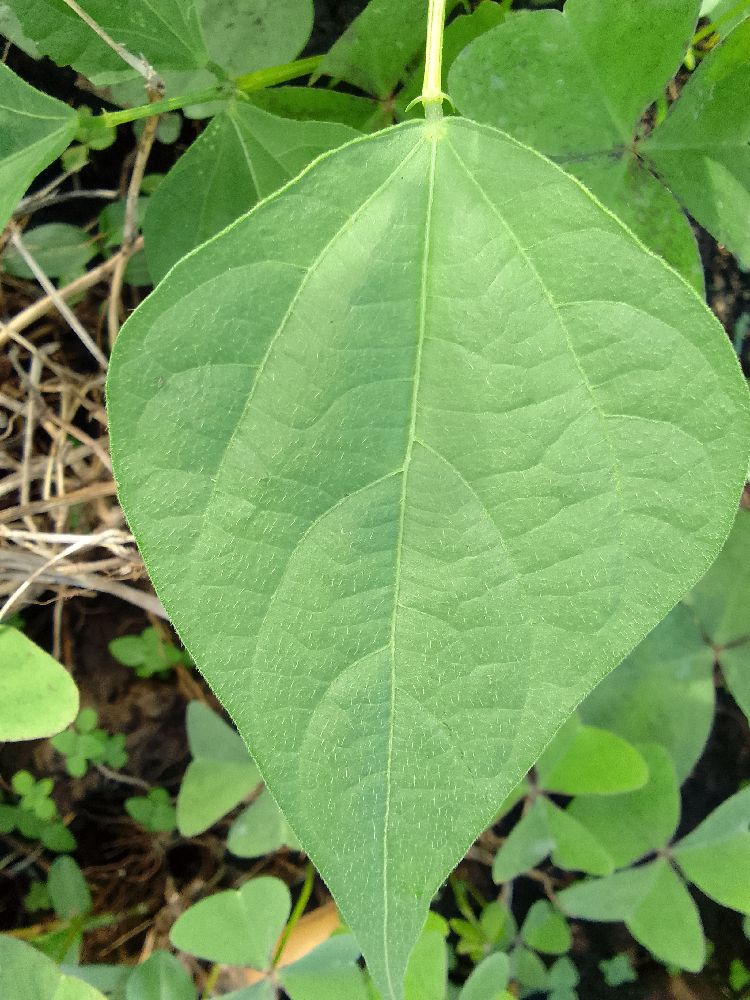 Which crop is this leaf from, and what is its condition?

common bean, healthy
